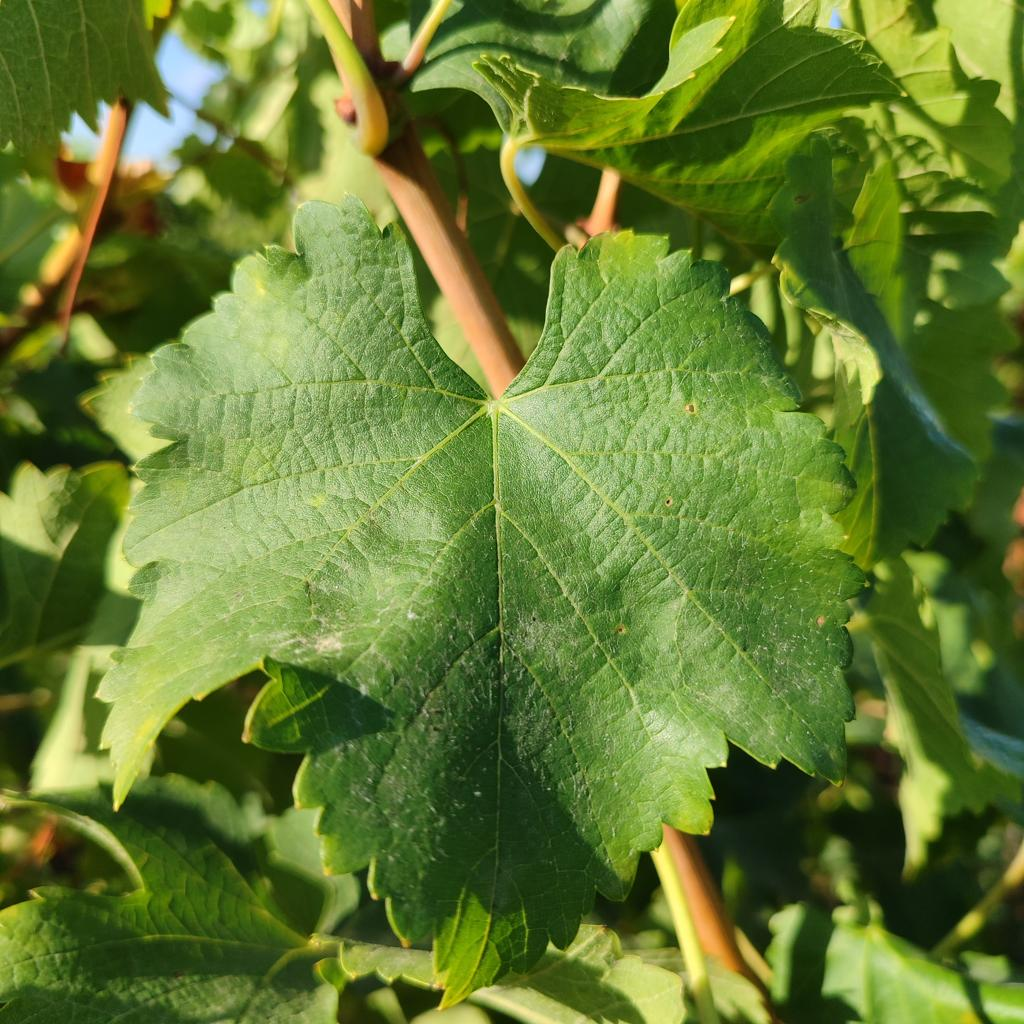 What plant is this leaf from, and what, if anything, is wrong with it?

grapevine, powdery mildew
